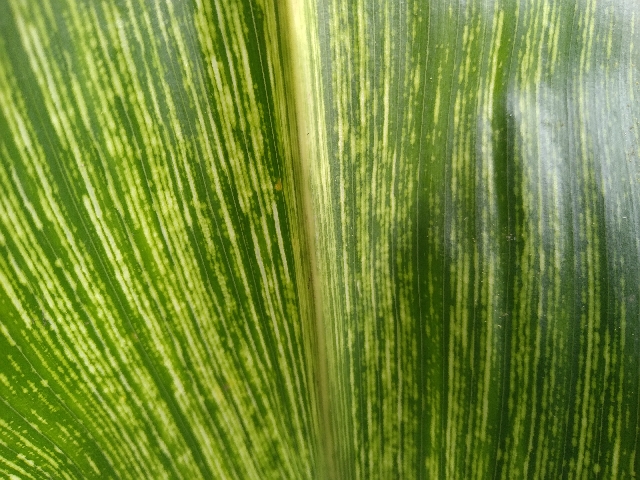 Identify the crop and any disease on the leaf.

maize, maize streak virus
